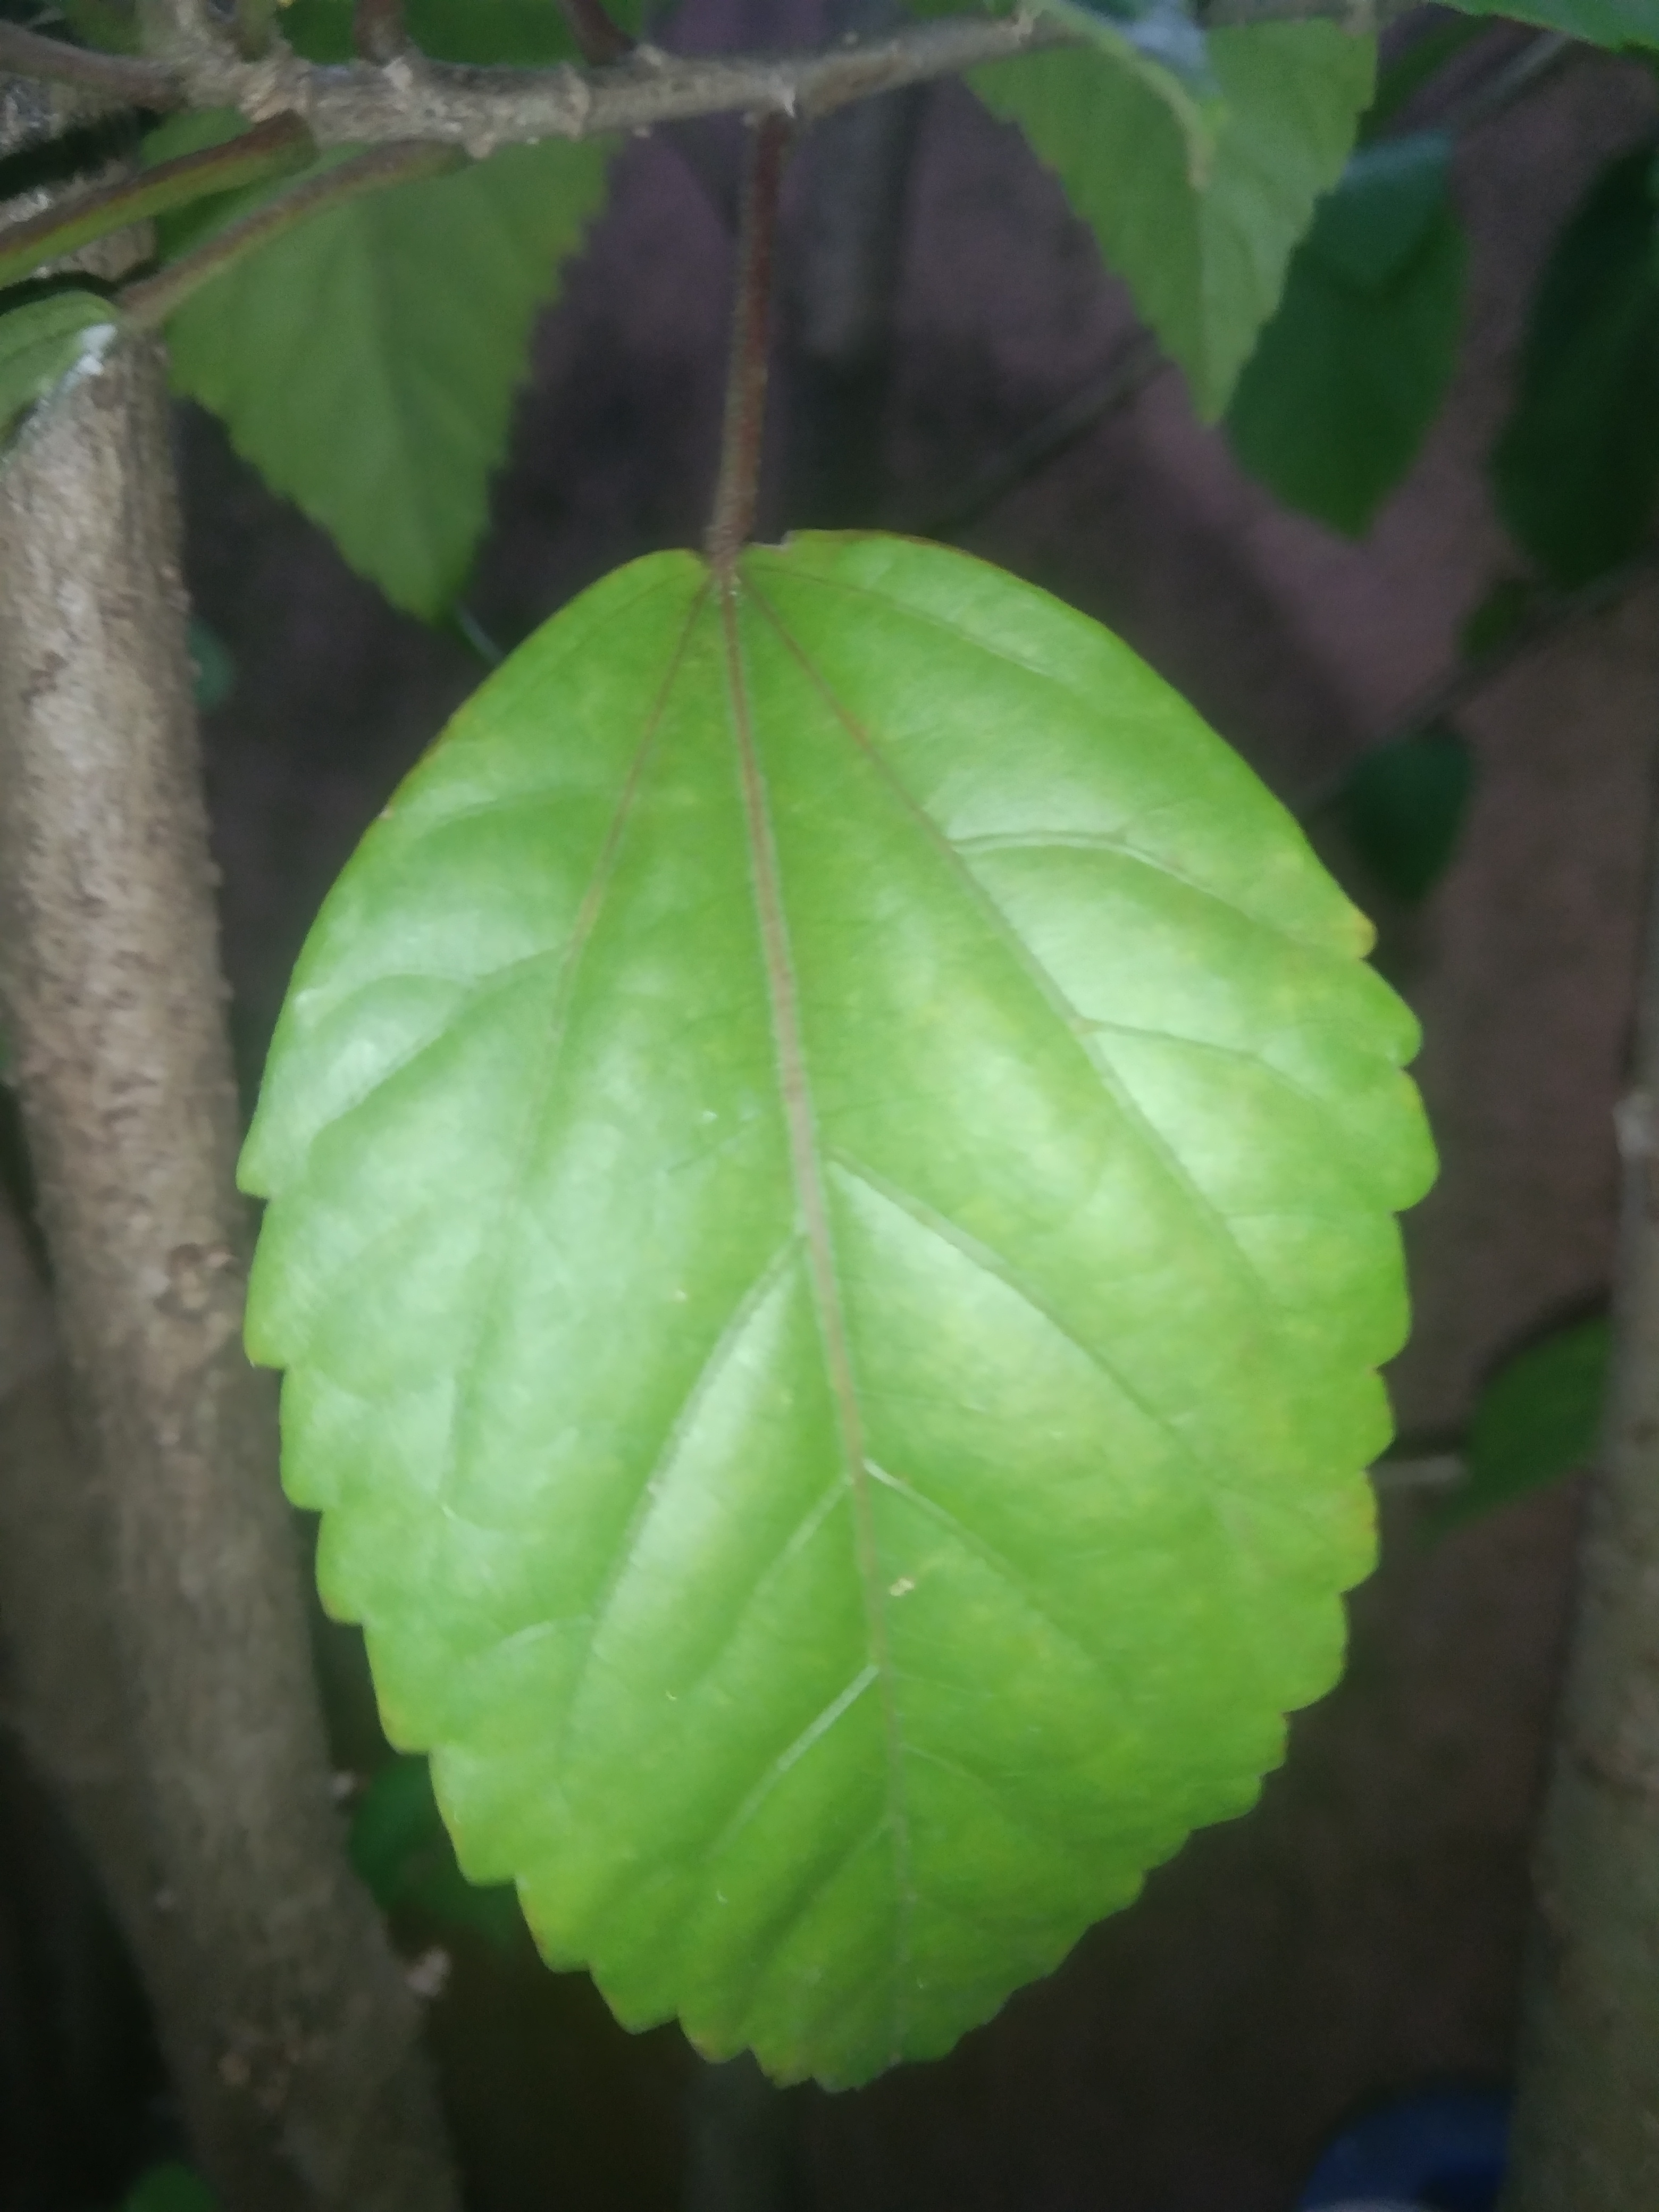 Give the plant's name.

hibiscus
